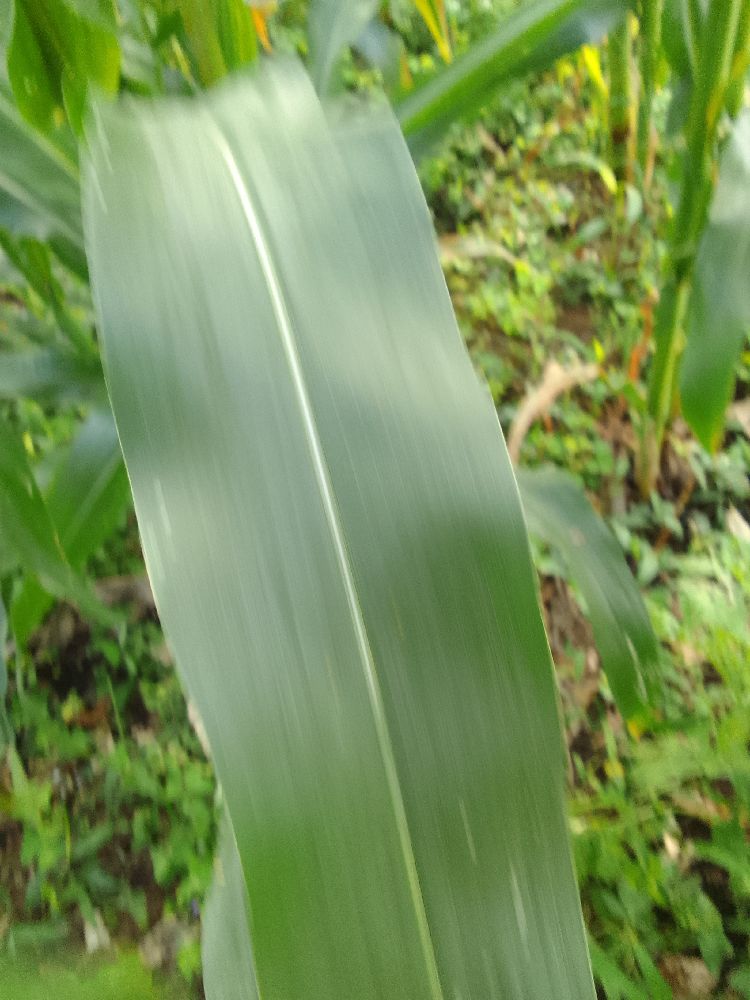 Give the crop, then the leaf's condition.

maize, healthy
